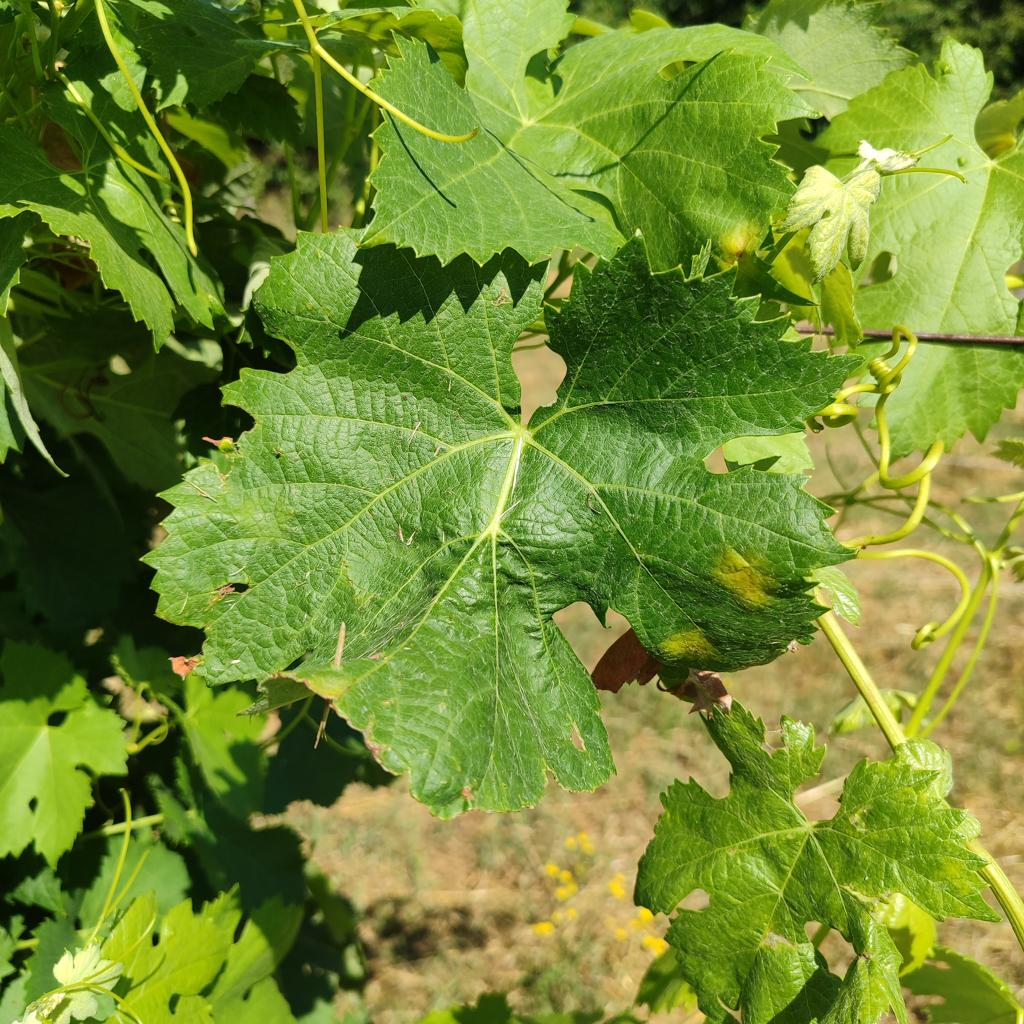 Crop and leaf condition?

grapevine, downy mildew
